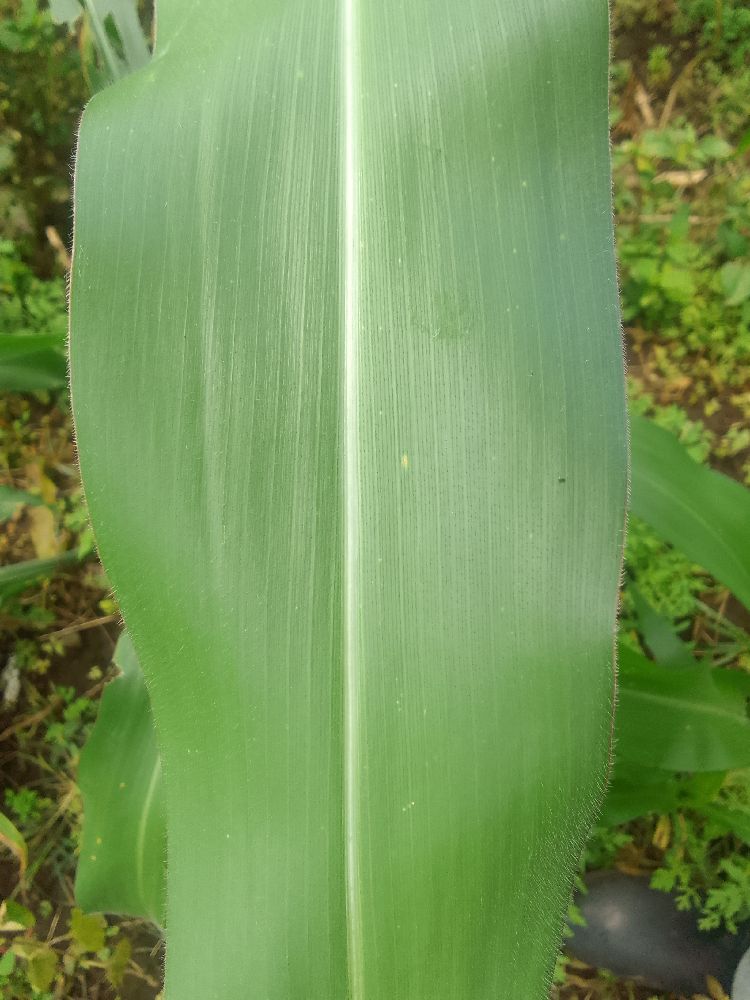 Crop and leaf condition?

maize, healthy
